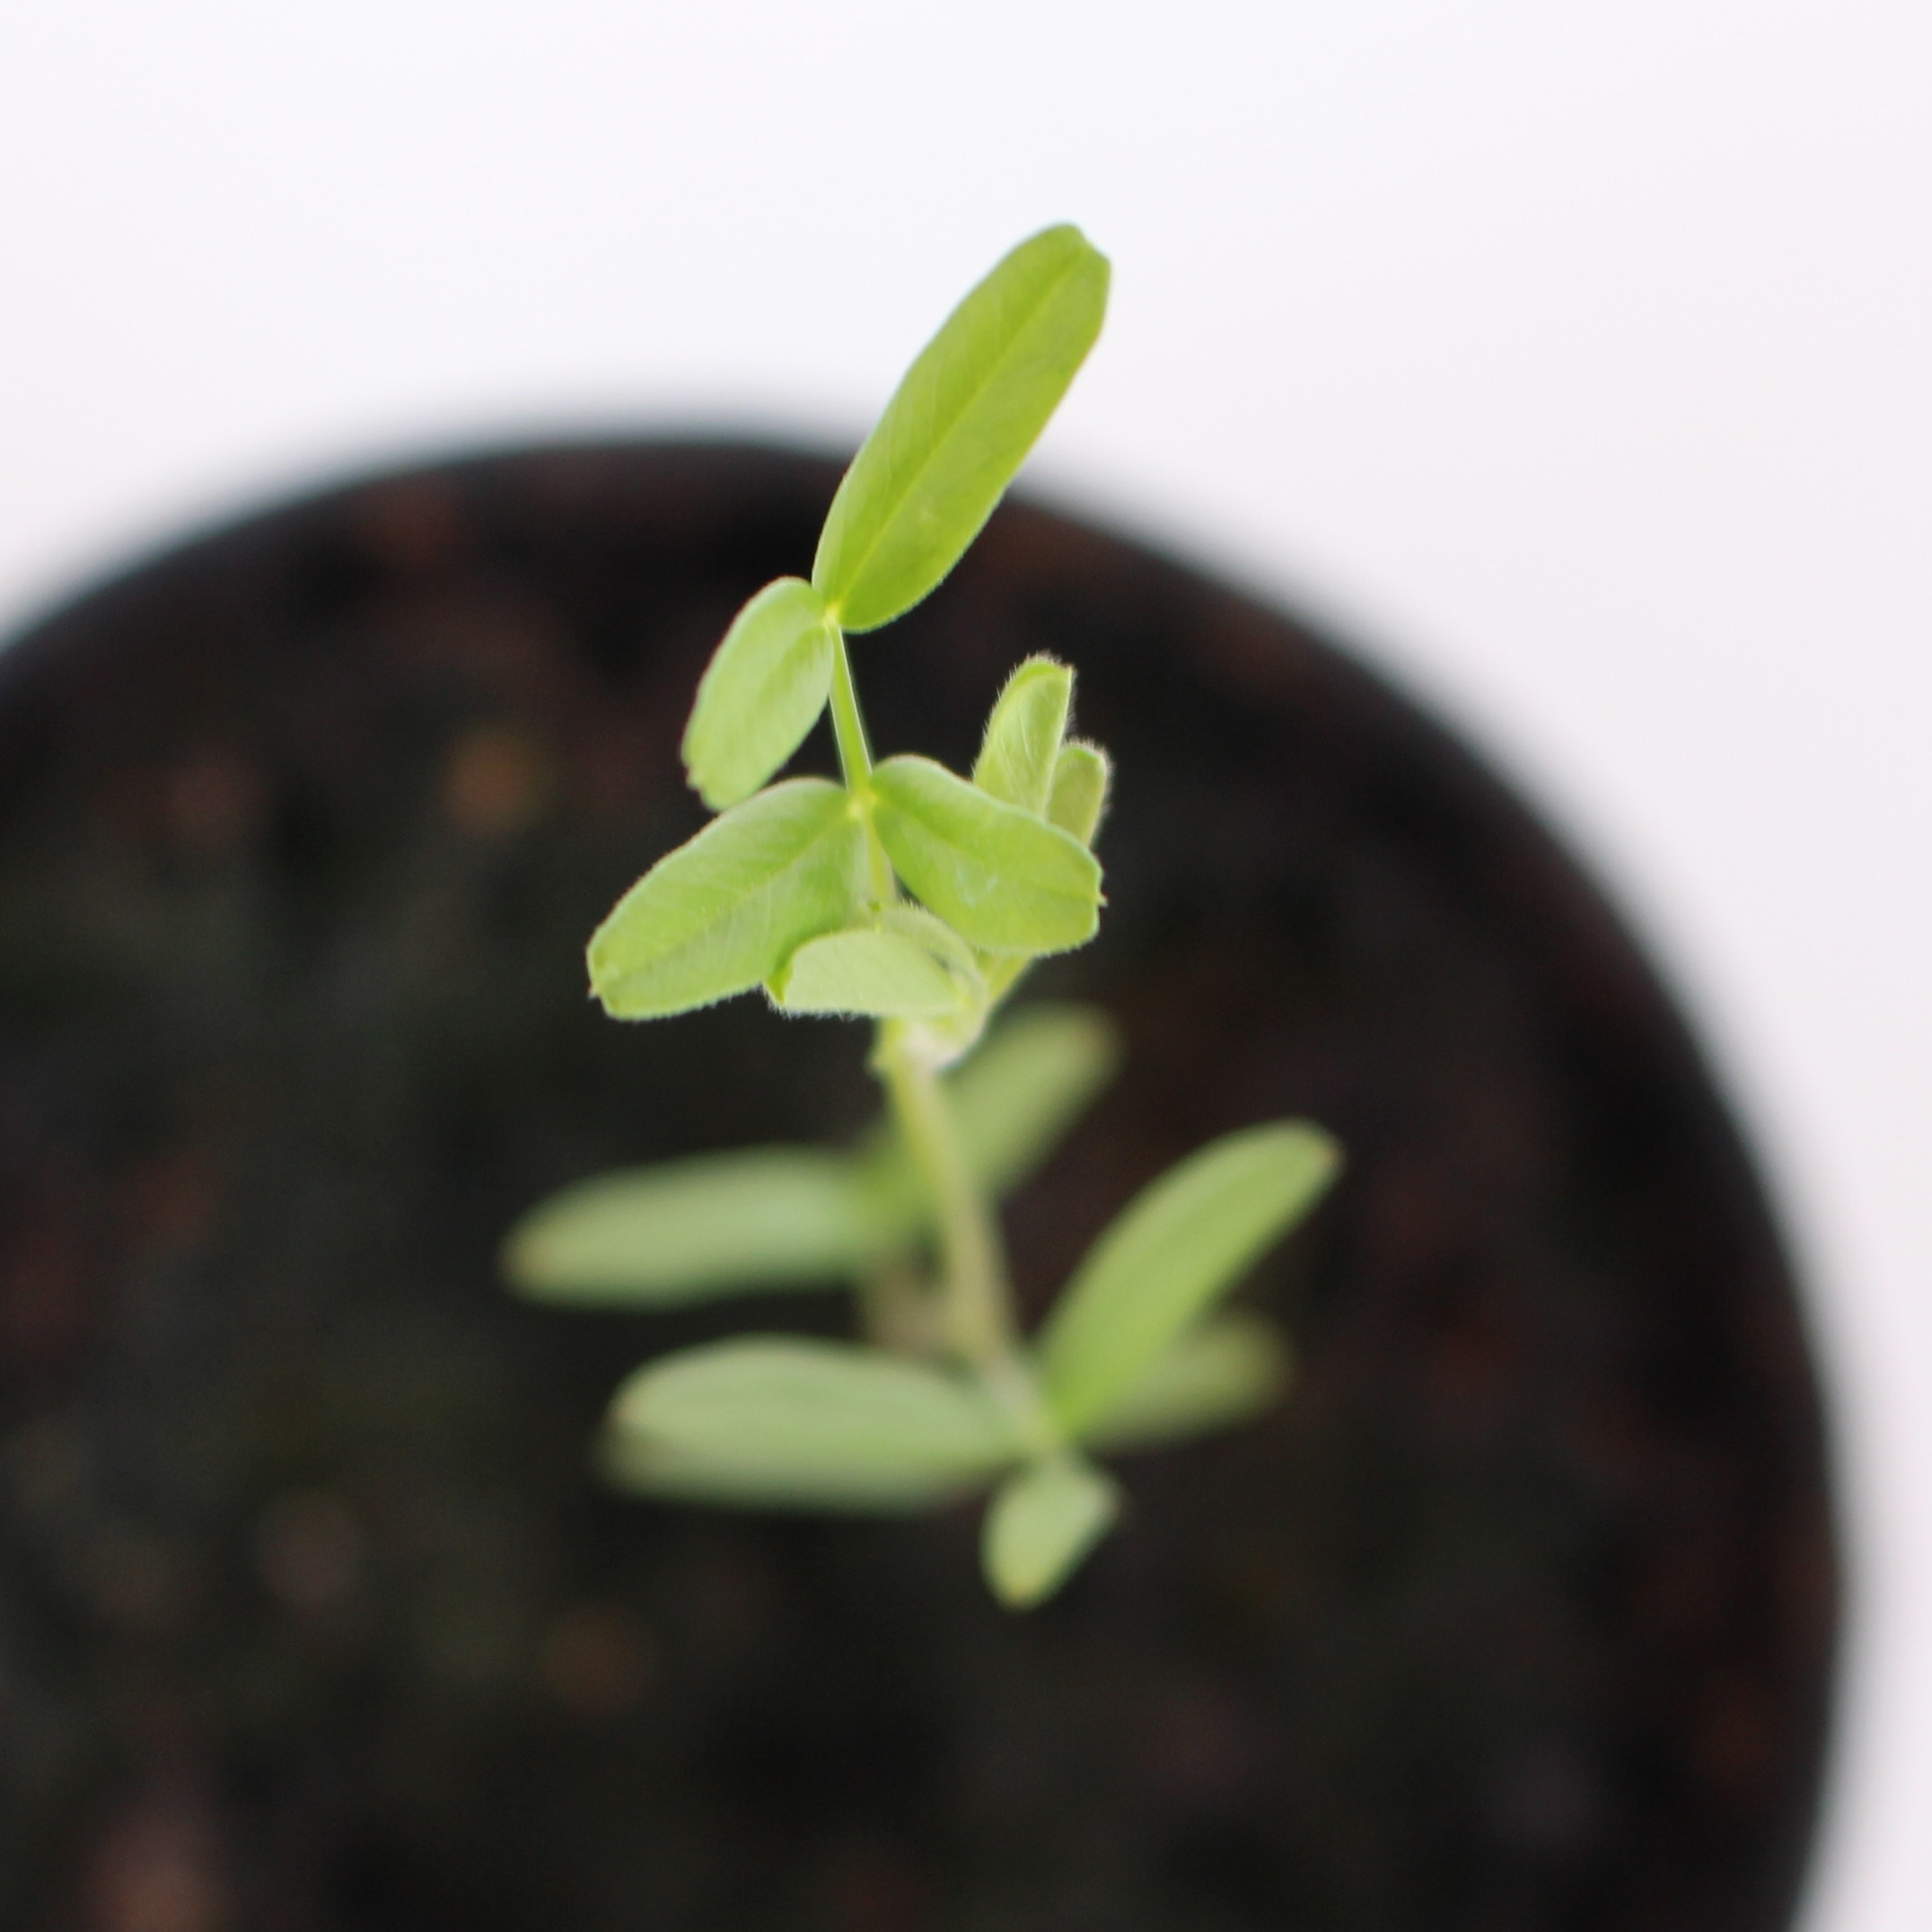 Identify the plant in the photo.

Vicia sativa
